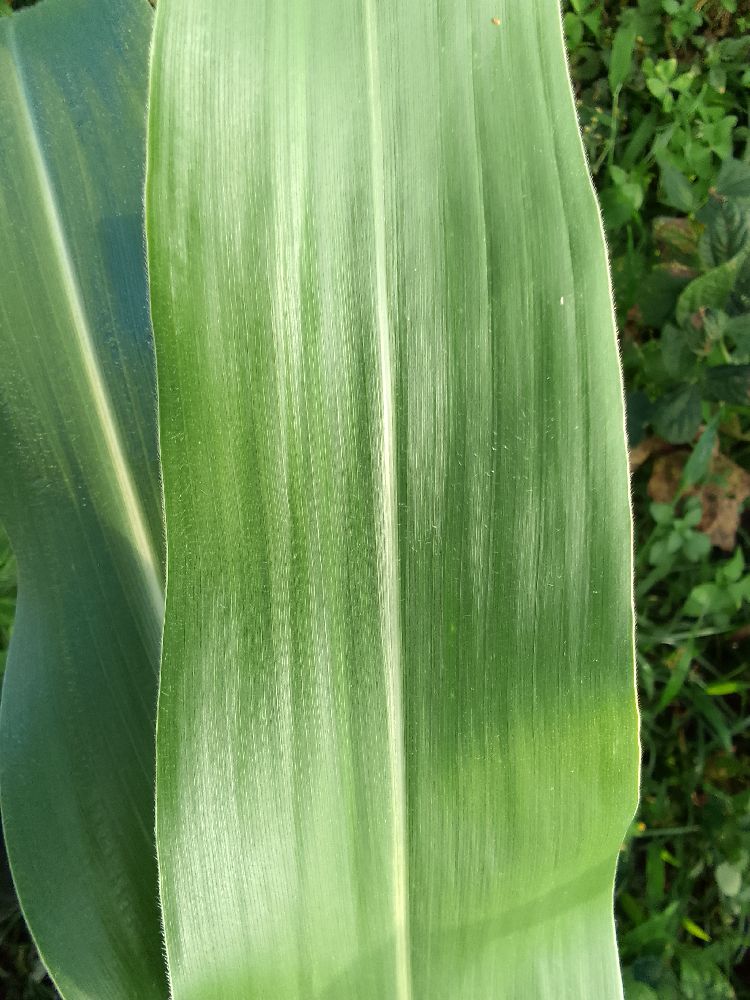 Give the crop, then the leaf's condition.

maize, healthy
